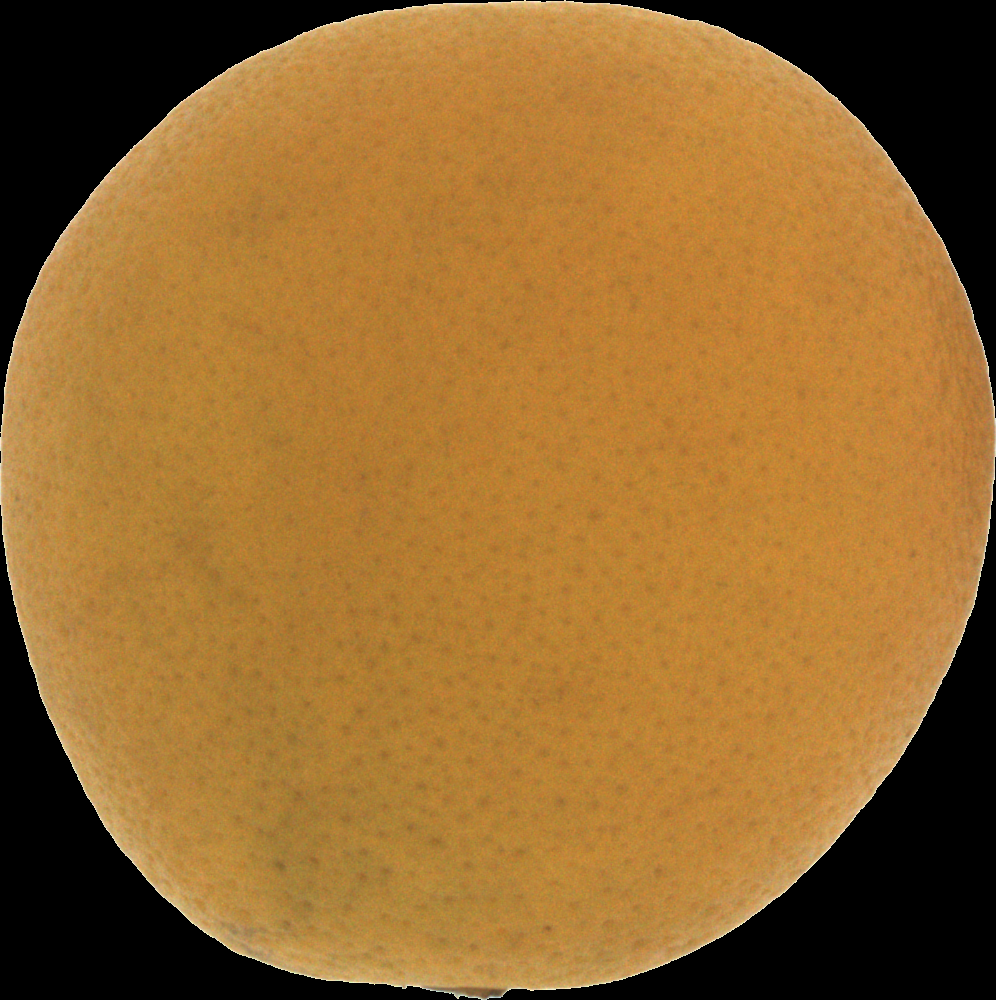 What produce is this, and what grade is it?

orange, bad
